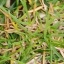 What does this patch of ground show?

grass
